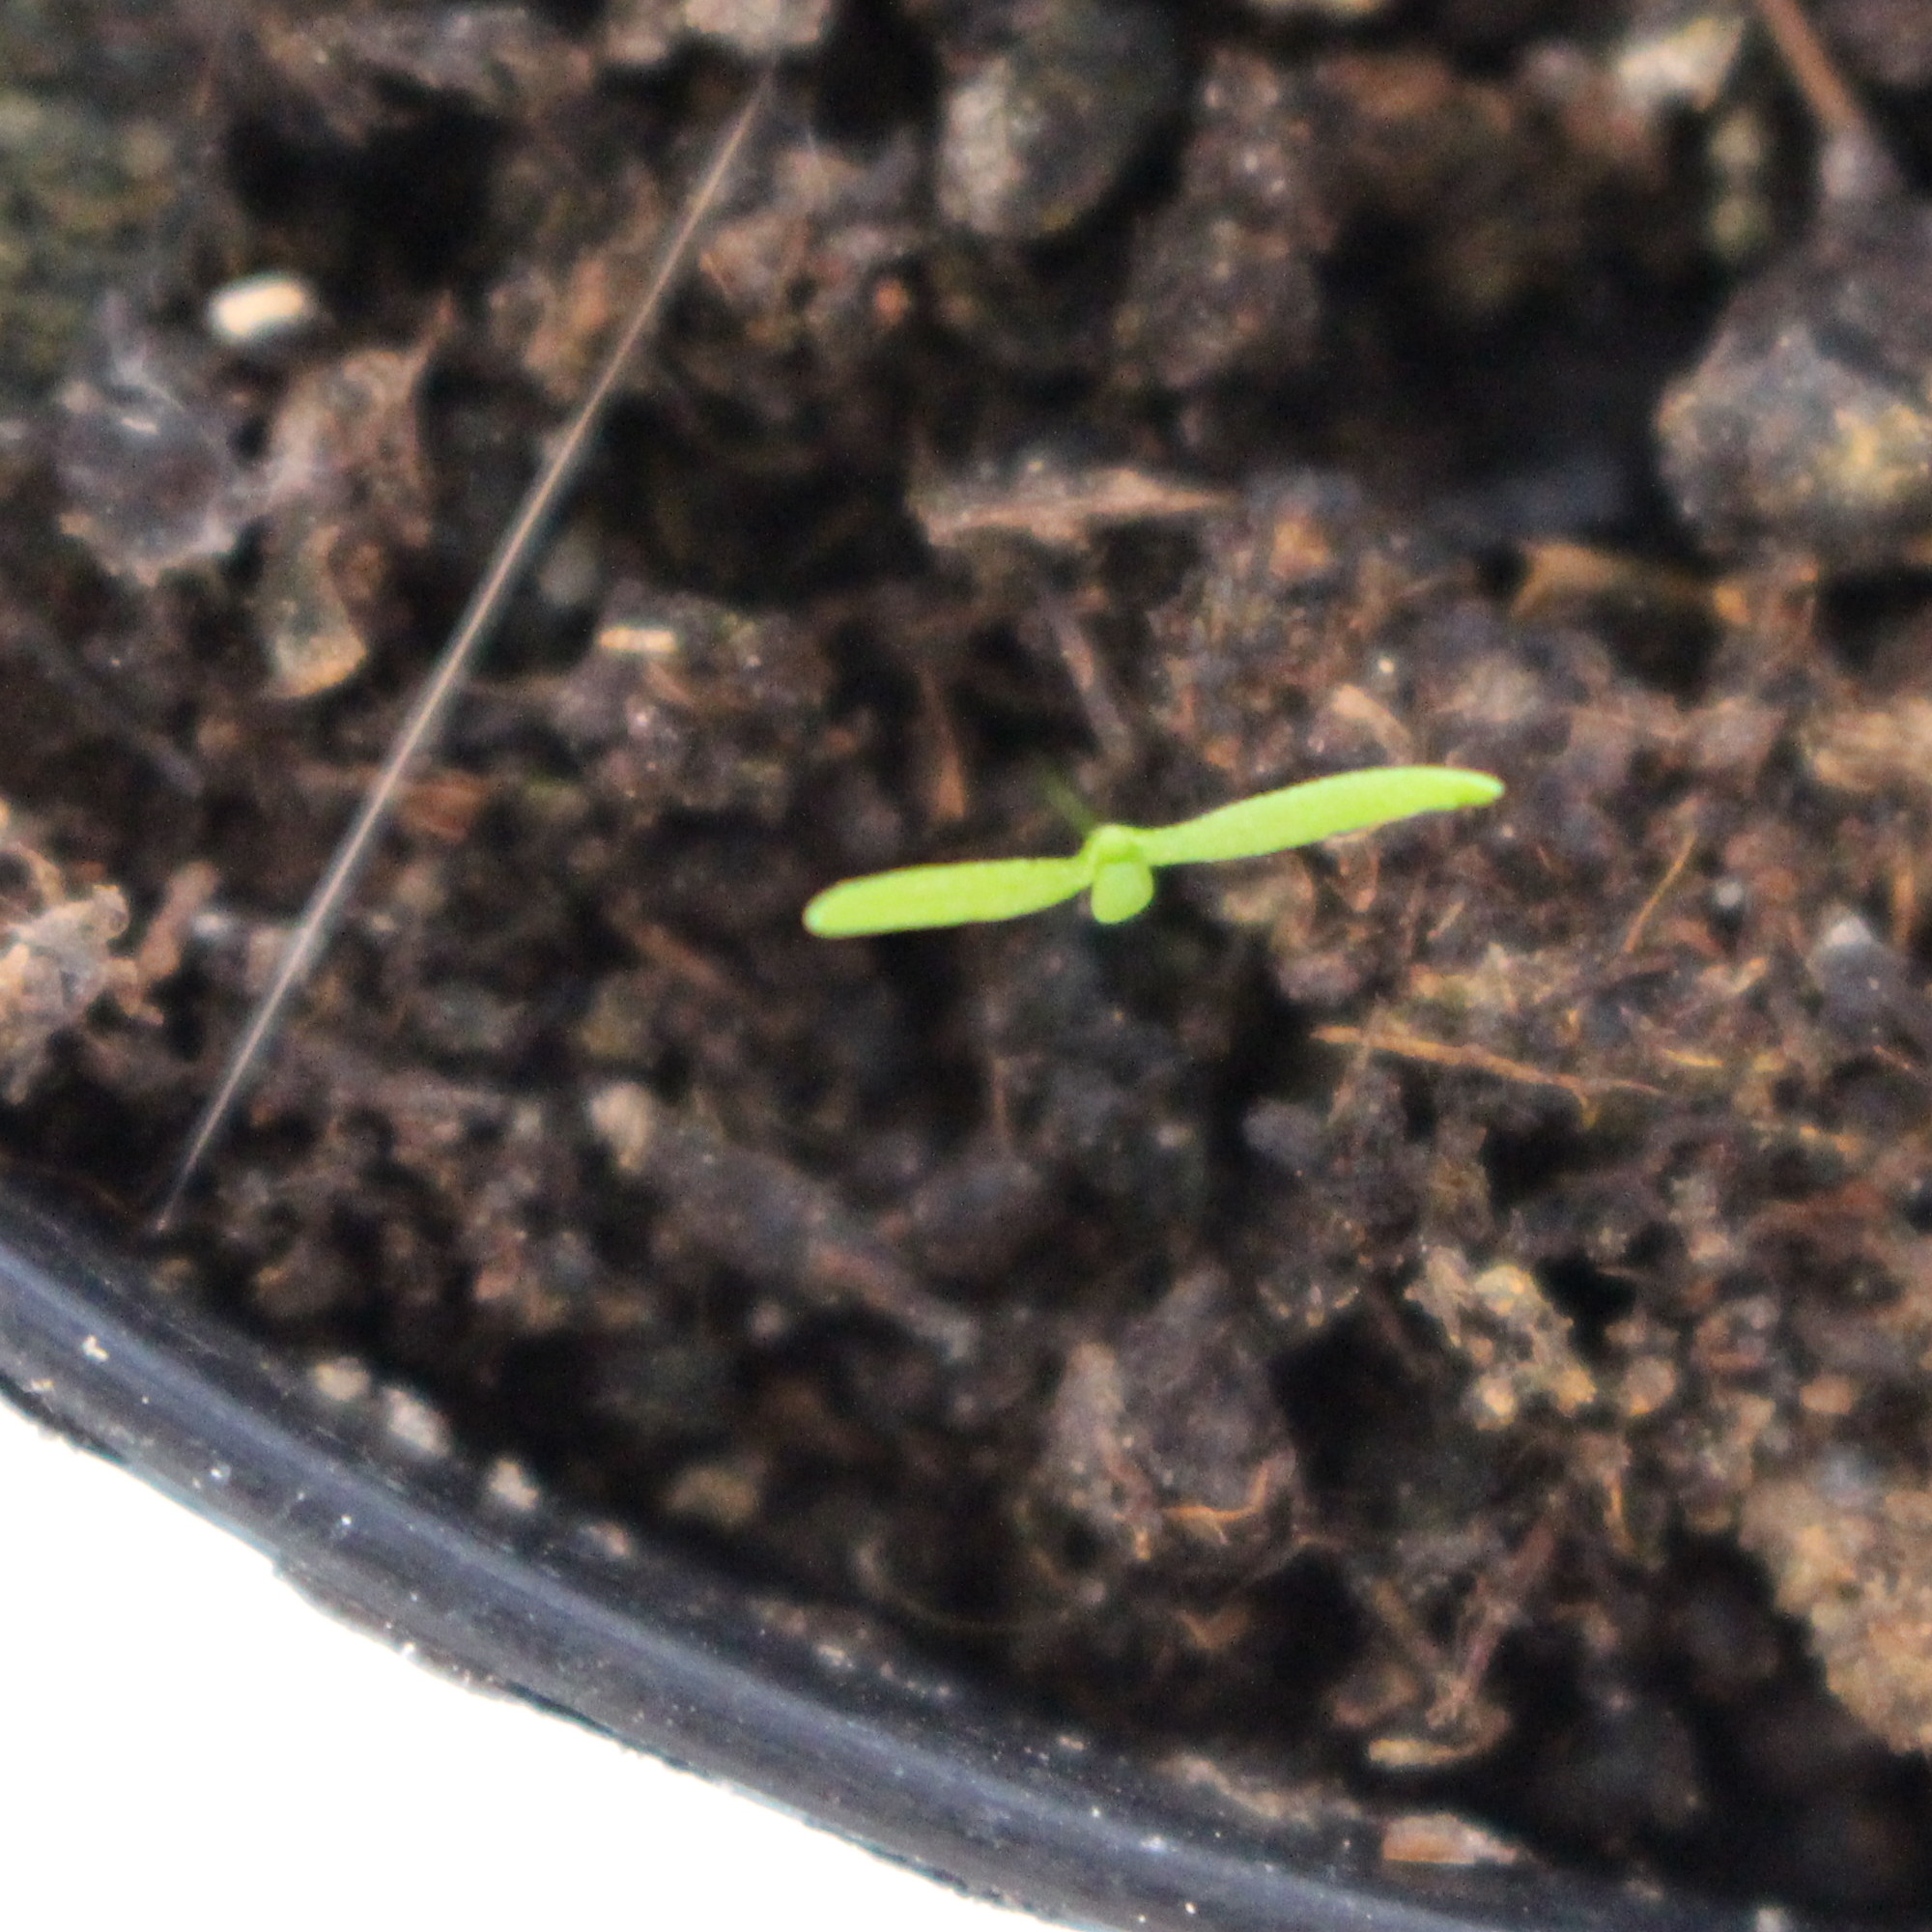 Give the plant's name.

Papaver rhoeas
